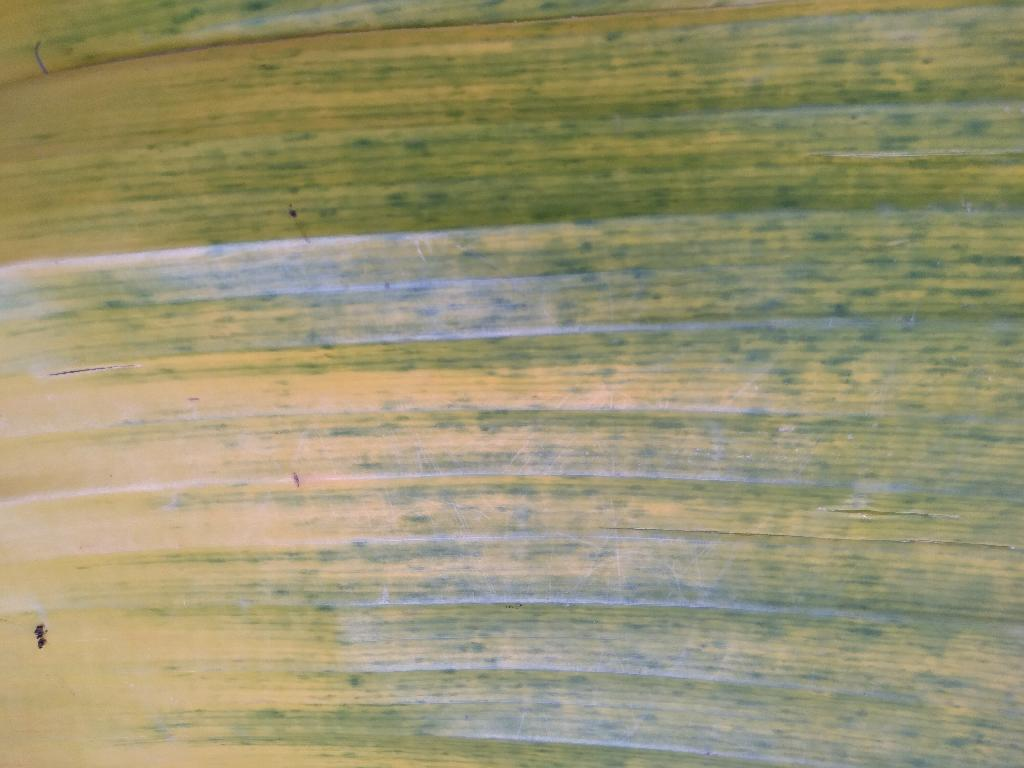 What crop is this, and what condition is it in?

banana, fusarium wilt race 1
